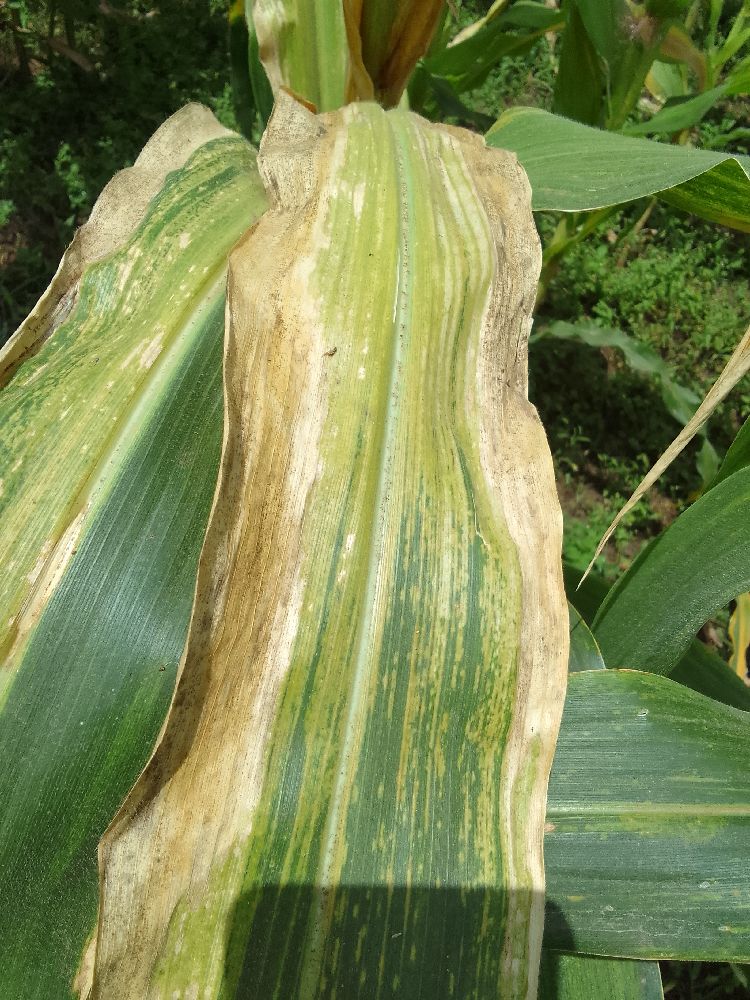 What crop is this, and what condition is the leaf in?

maize, maize lethal necrosis
